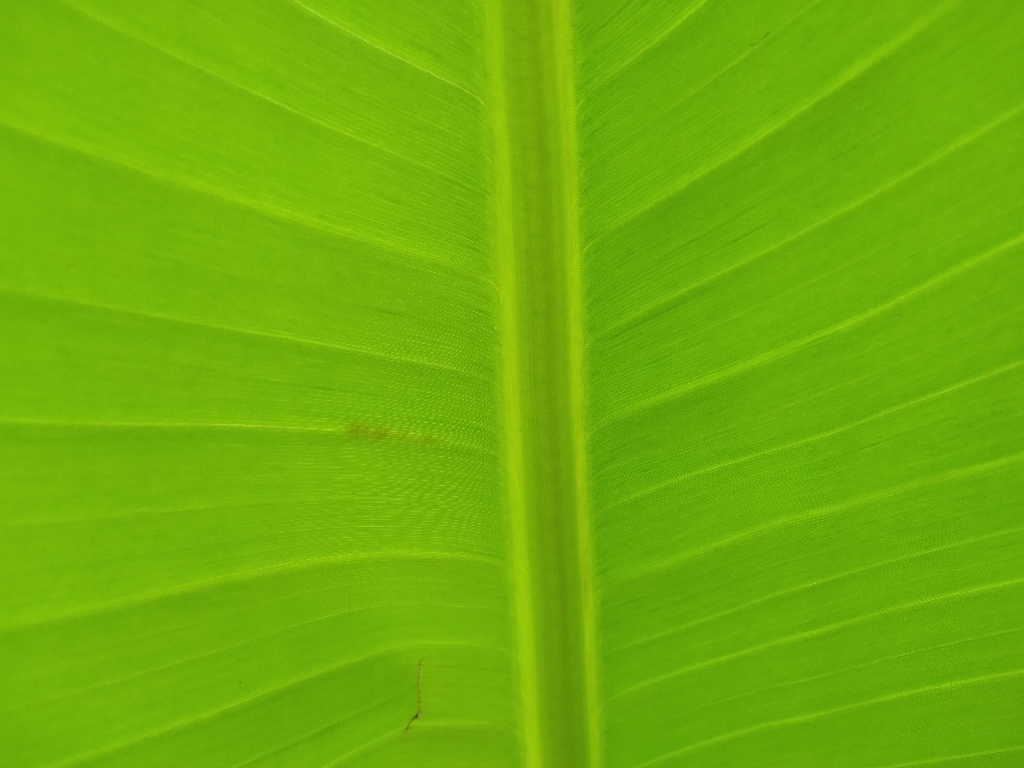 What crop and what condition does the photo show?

banana, healthy
